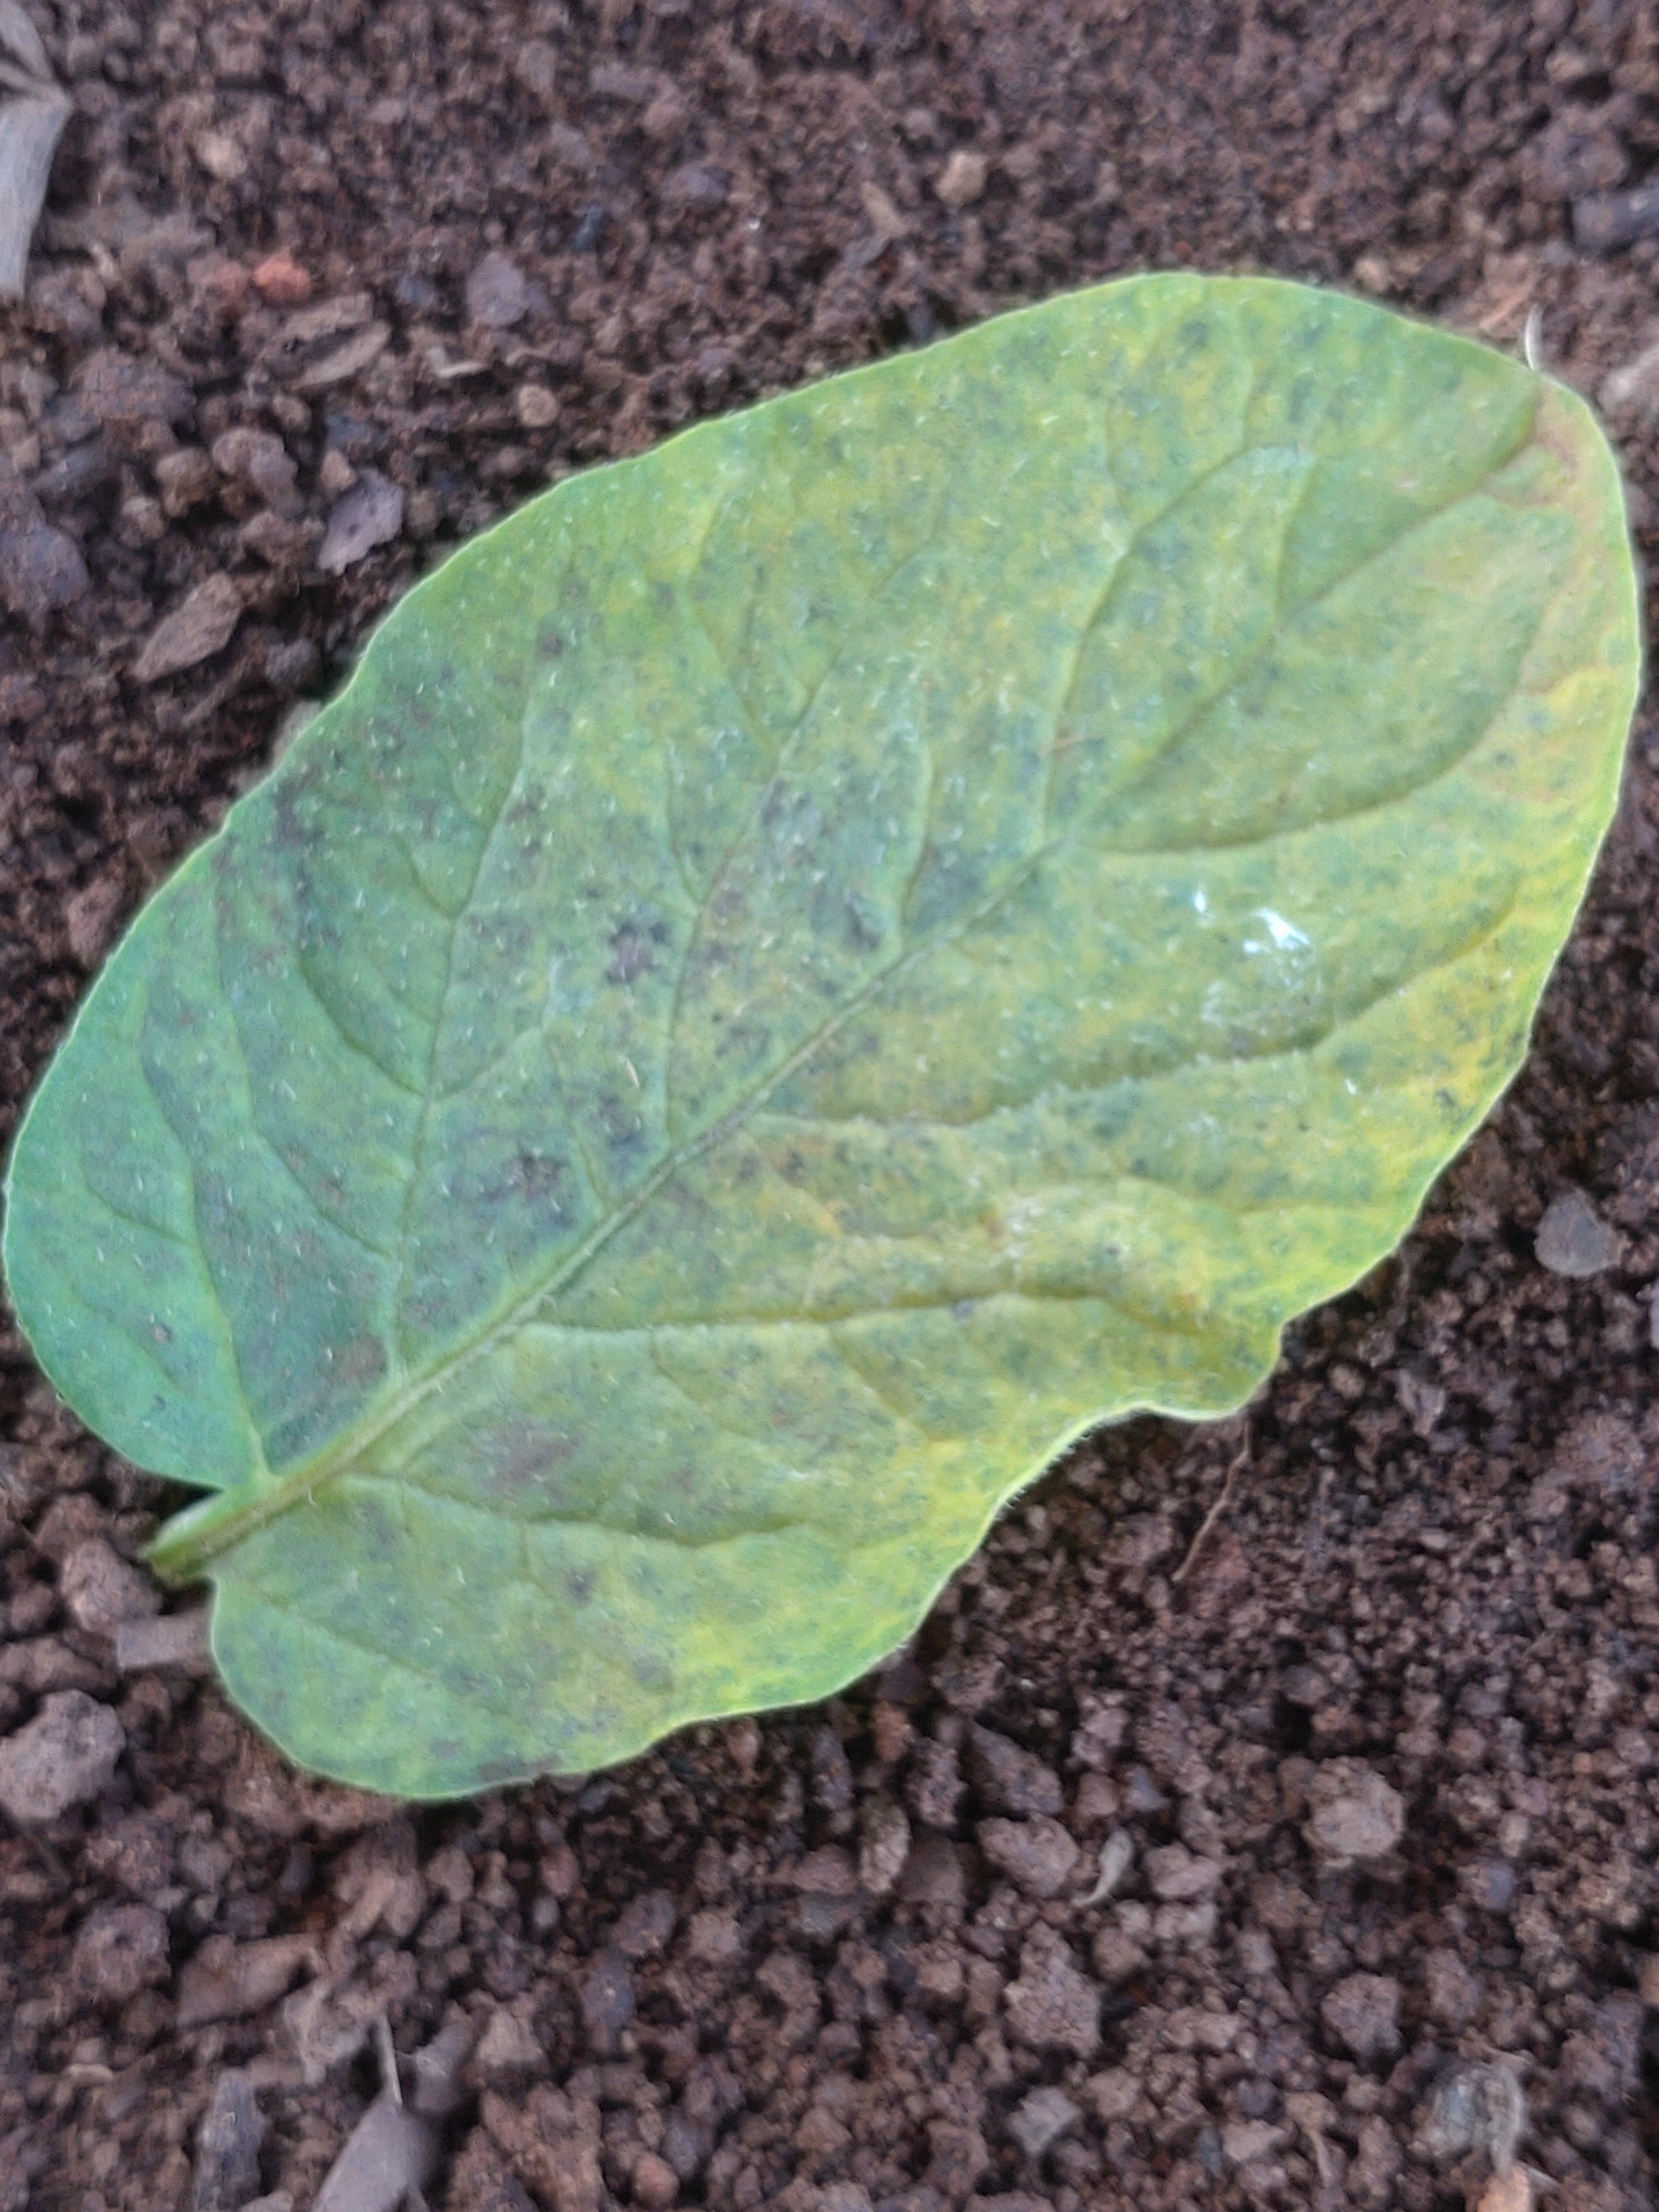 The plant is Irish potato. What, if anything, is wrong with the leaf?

late blight
